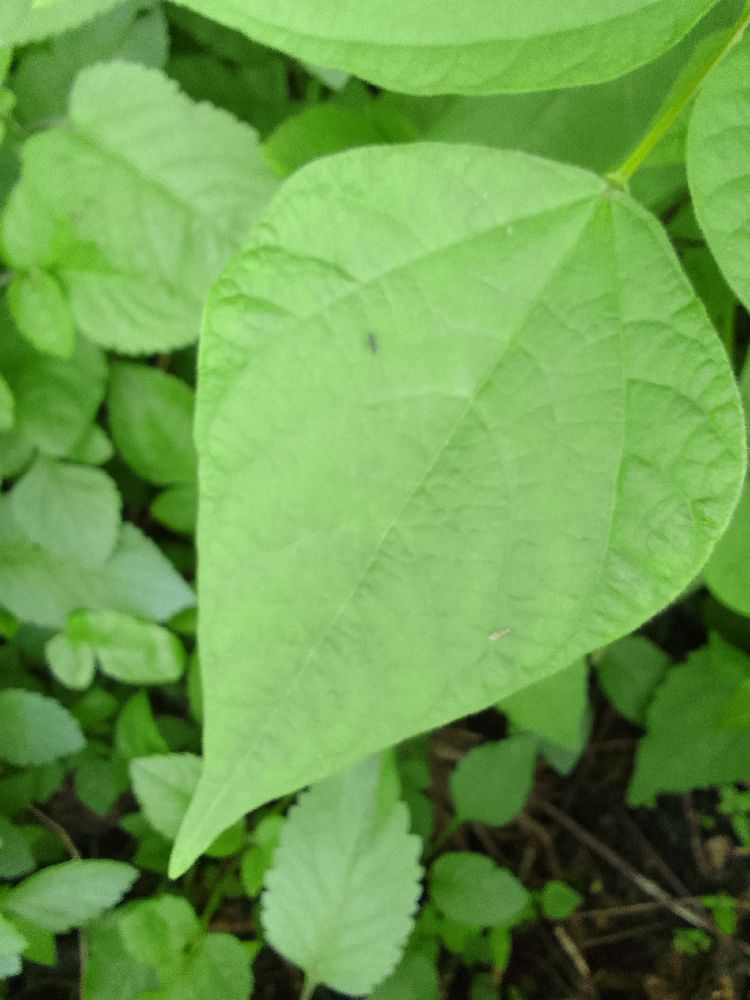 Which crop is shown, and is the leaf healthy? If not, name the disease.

common bean, healthy
